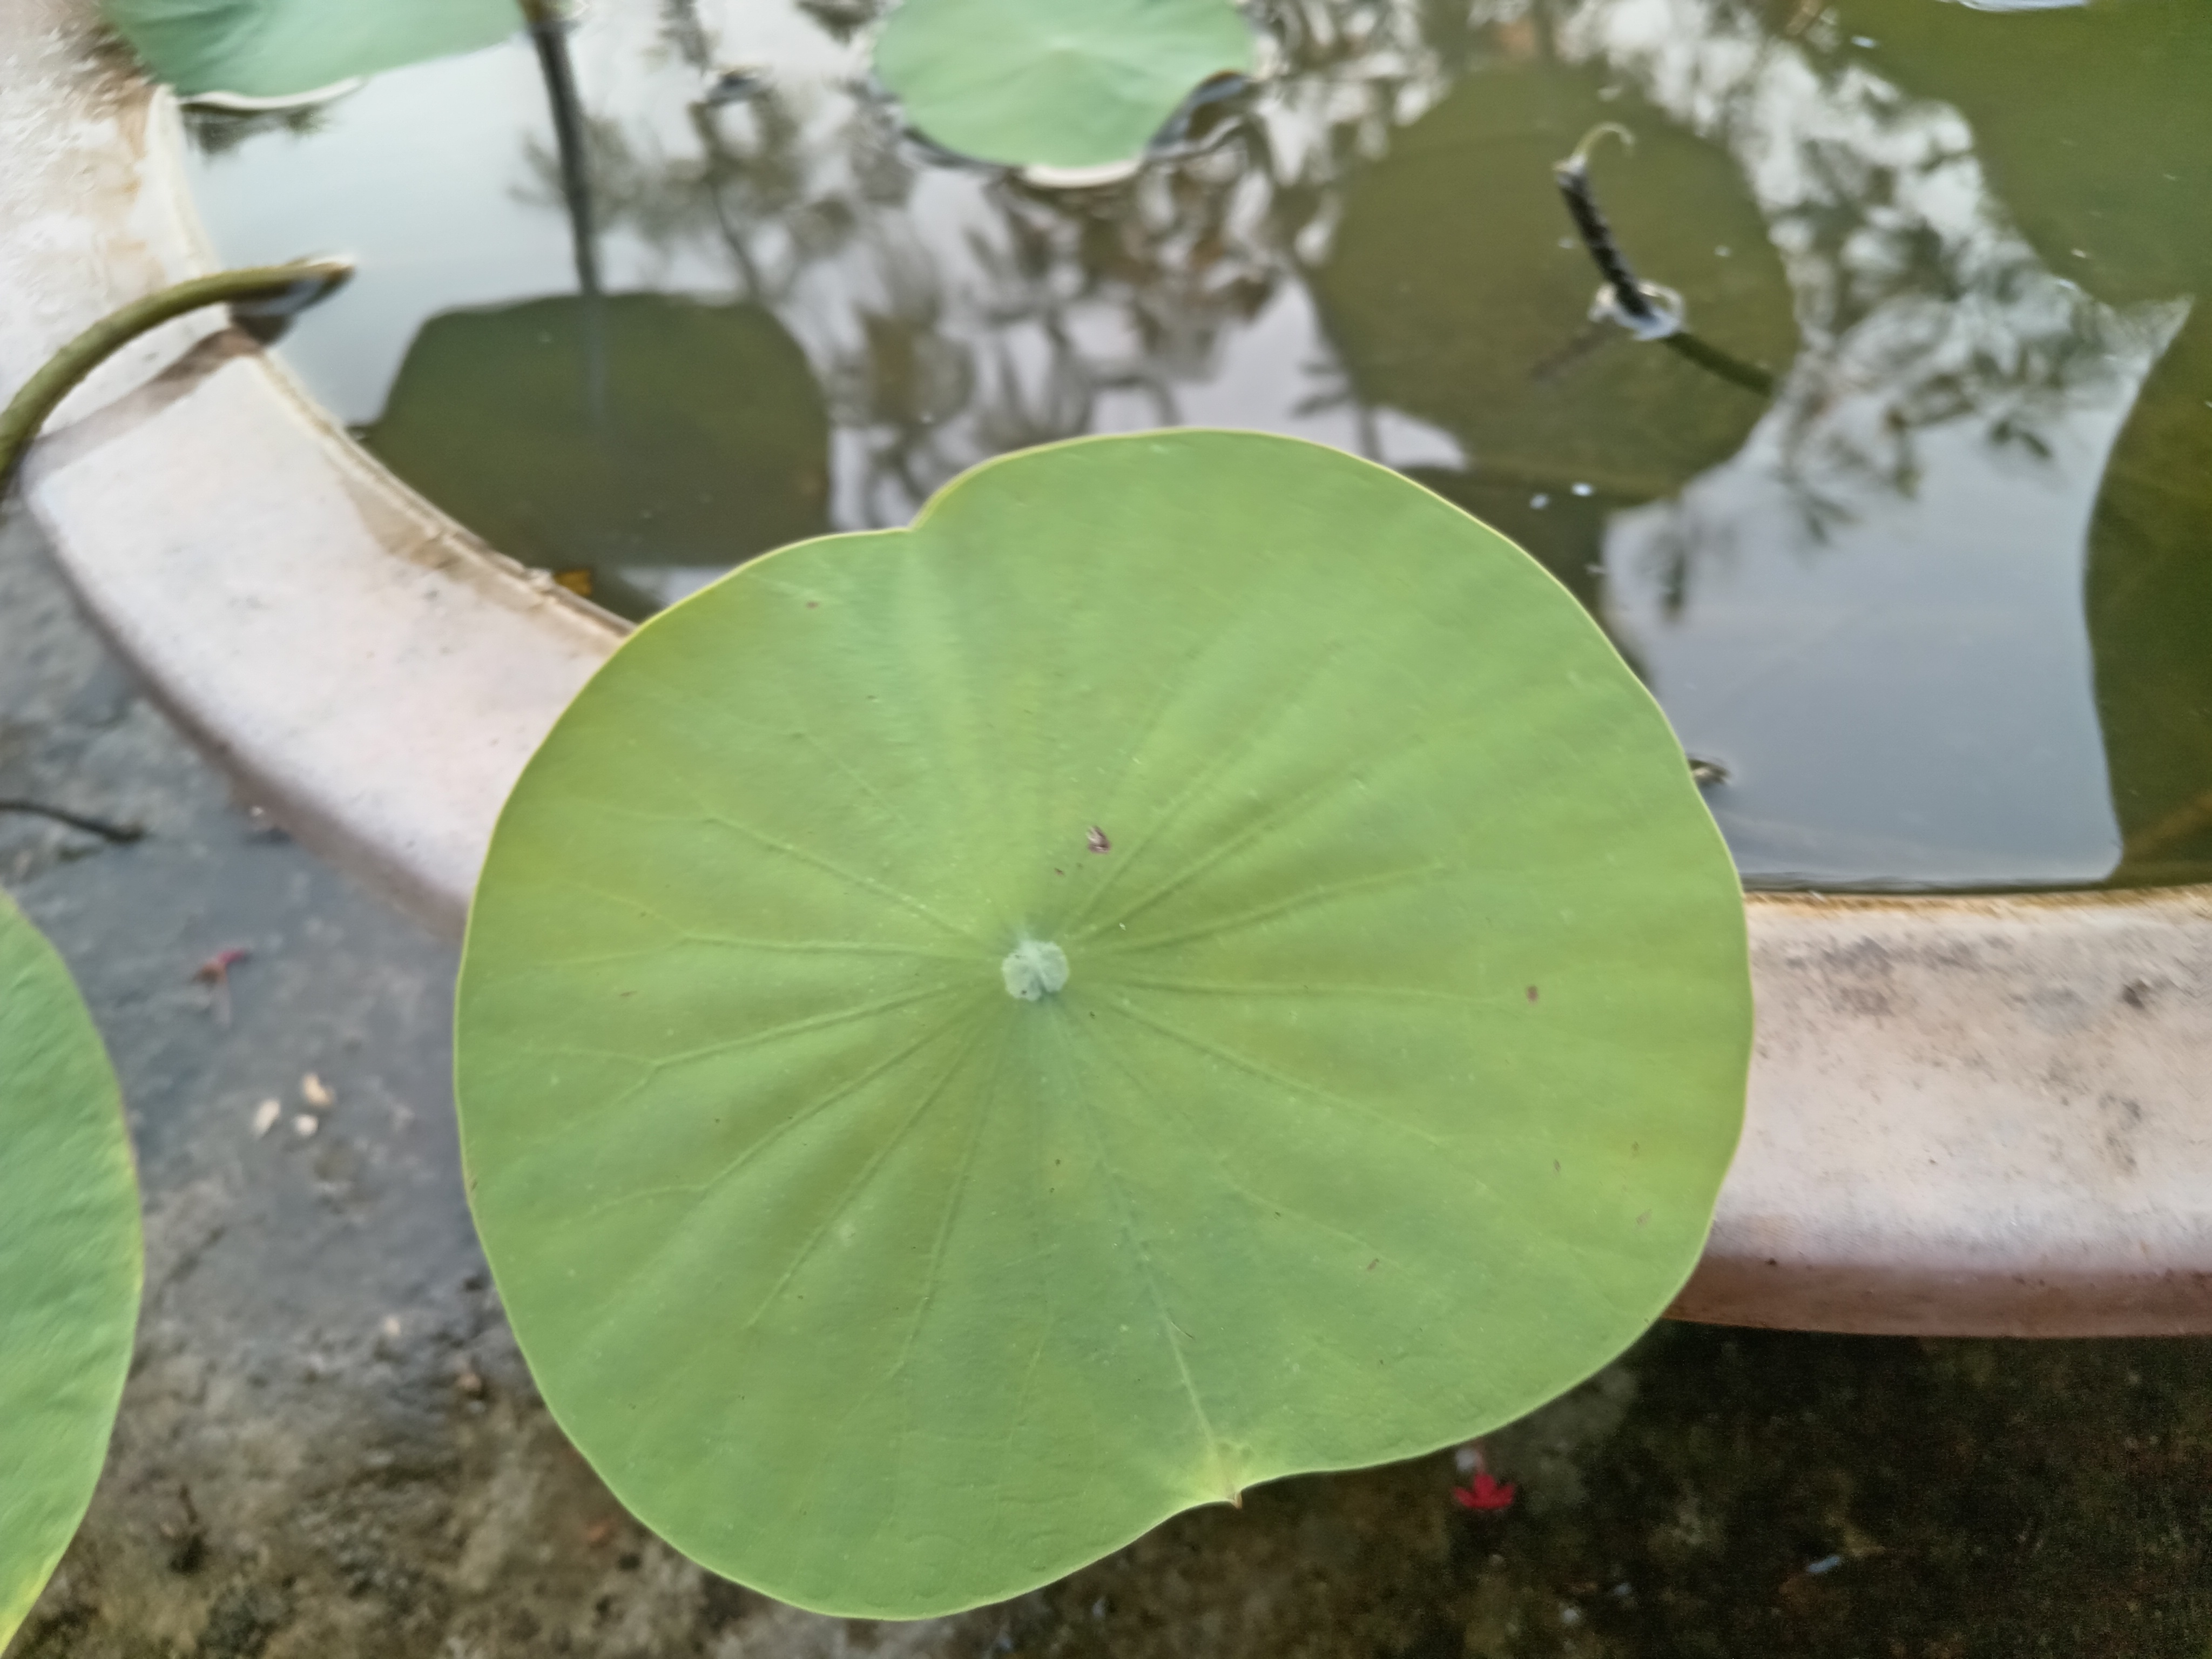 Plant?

lotus
